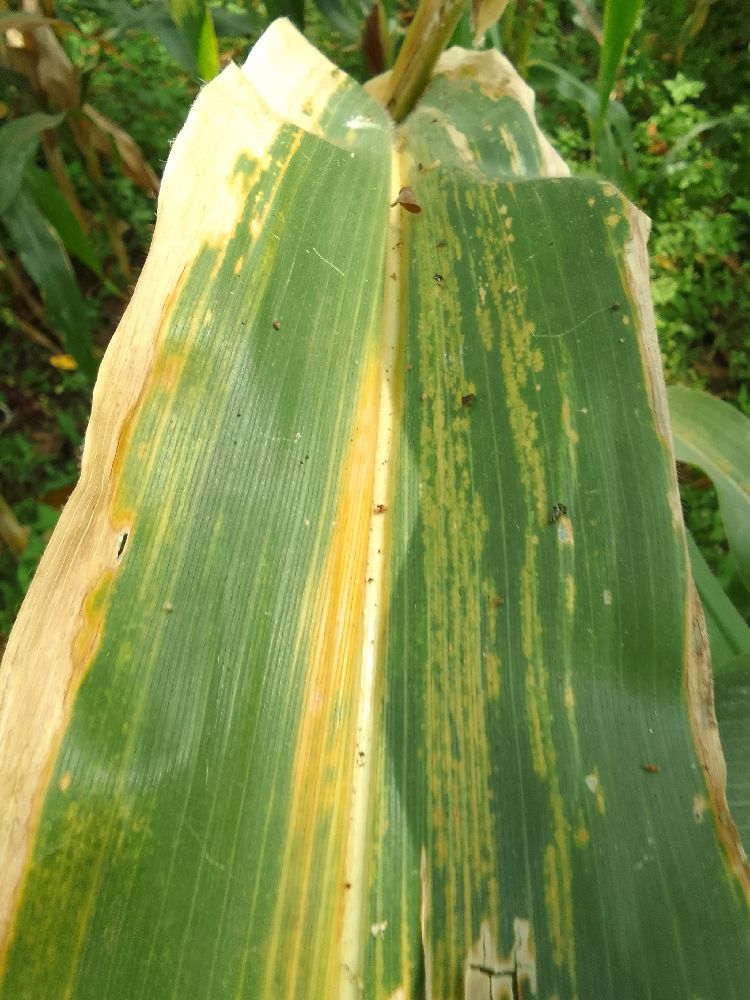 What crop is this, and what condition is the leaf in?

maize, maize lethal necrosis
